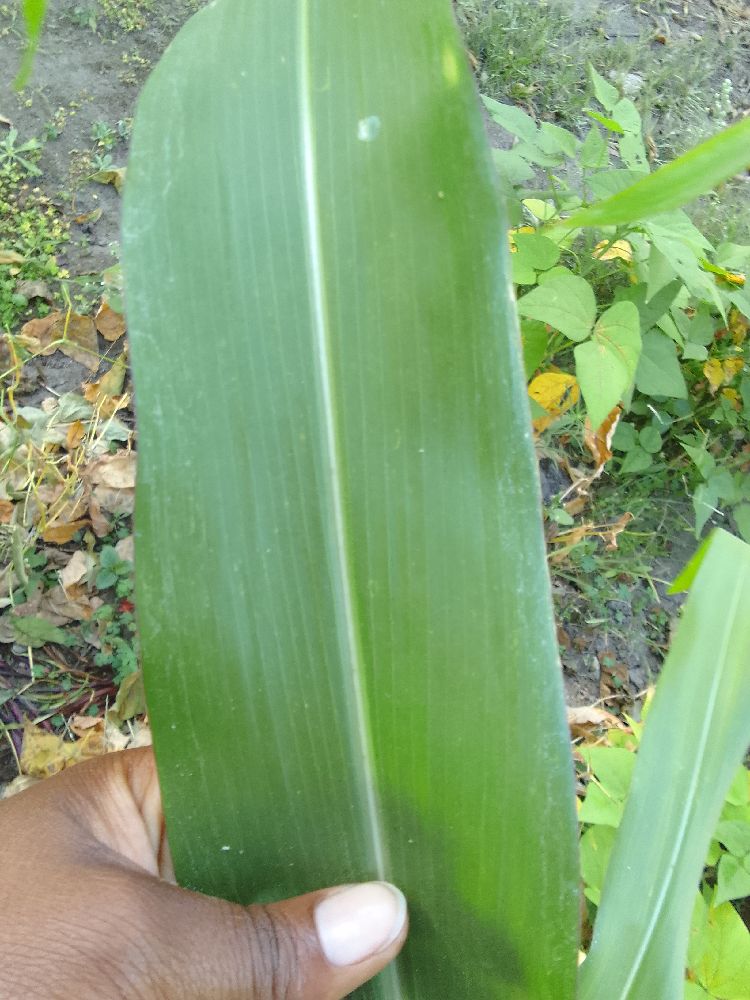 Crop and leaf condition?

maize, healthy
